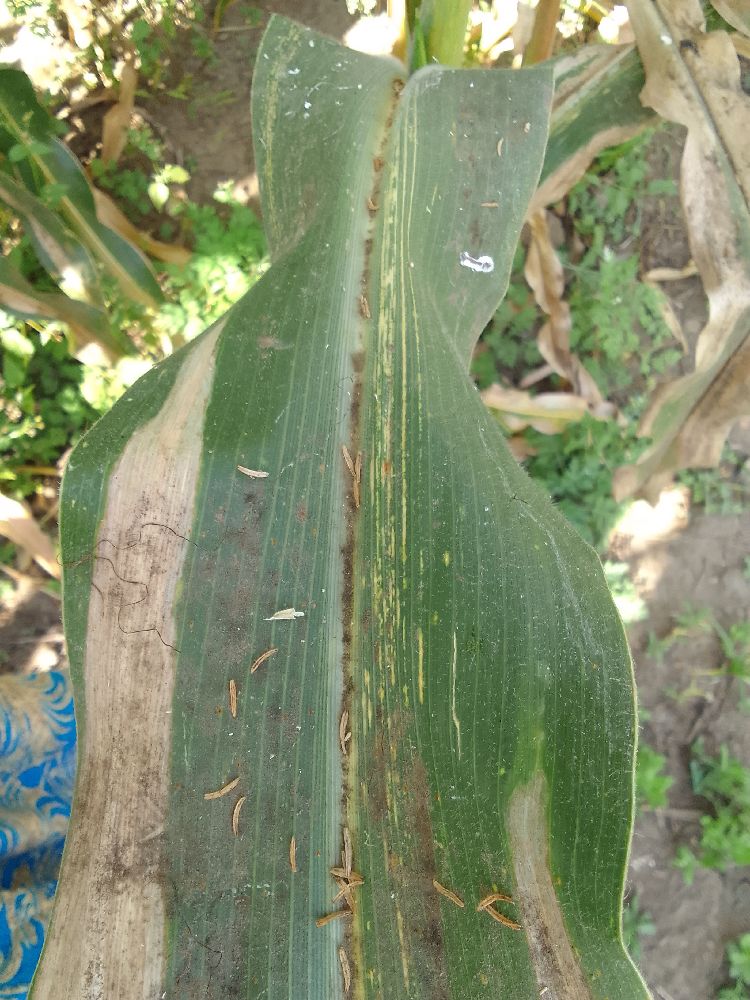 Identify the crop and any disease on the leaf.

maize, maize streak virus
